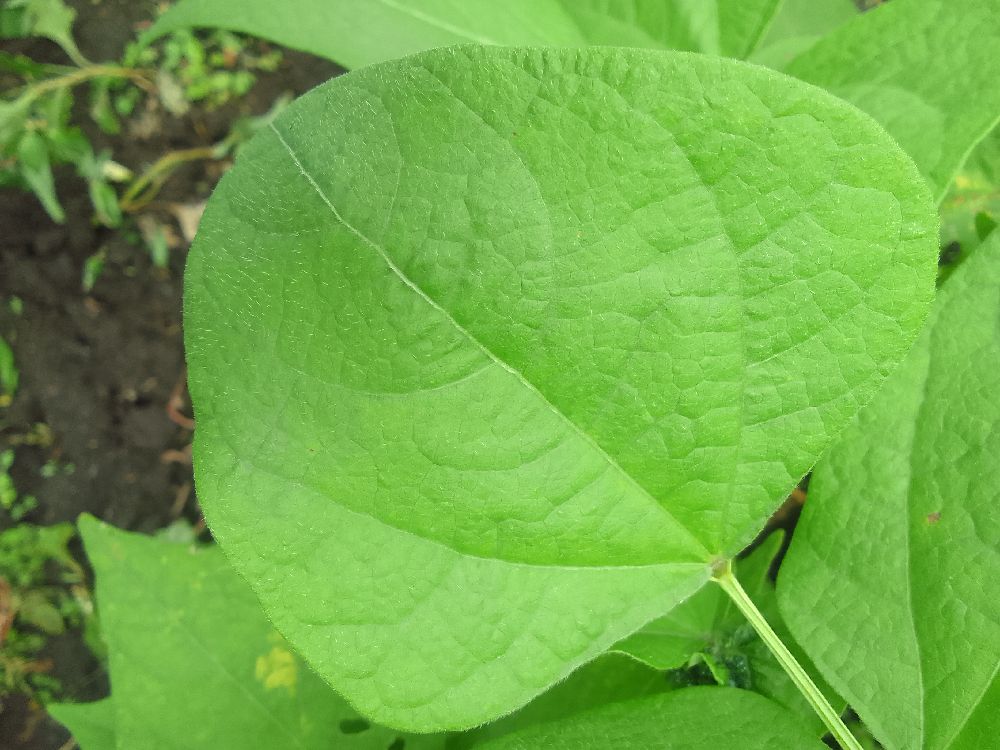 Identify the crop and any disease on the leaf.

common bean, healthy
